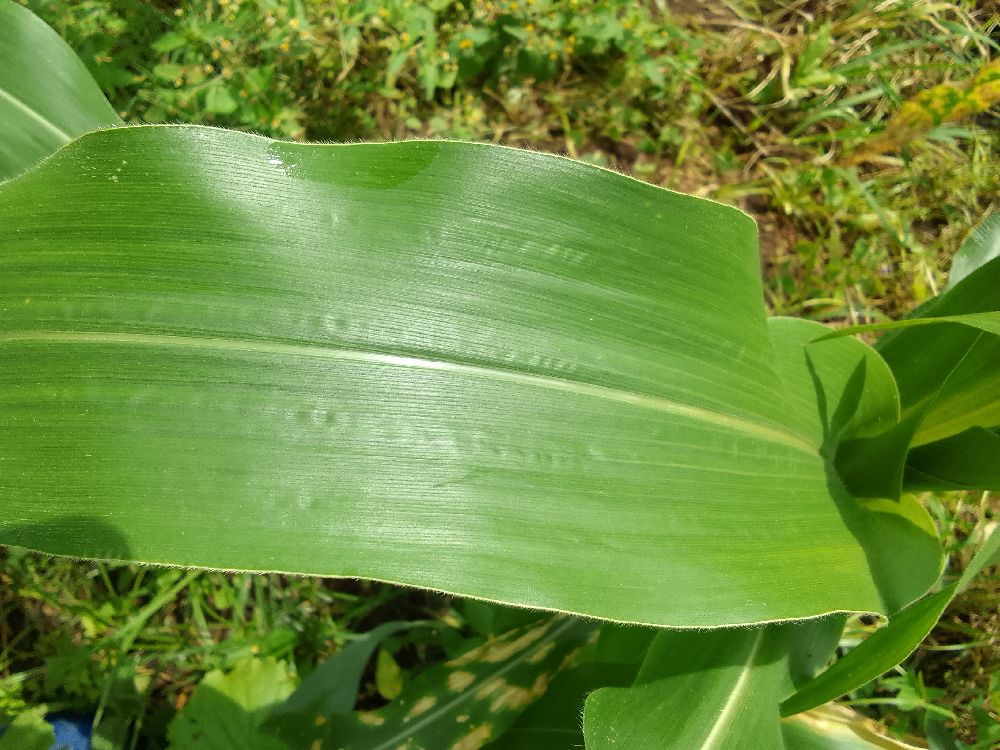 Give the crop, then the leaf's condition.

maize, healthy
